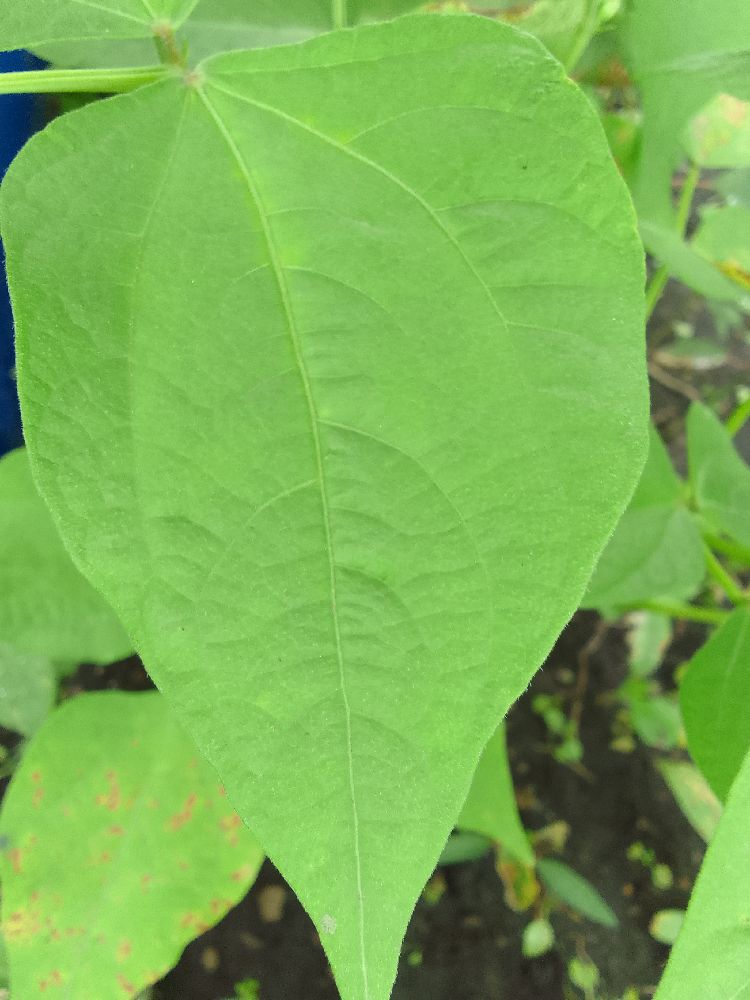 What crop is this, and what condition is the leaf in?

common bean, healthy
